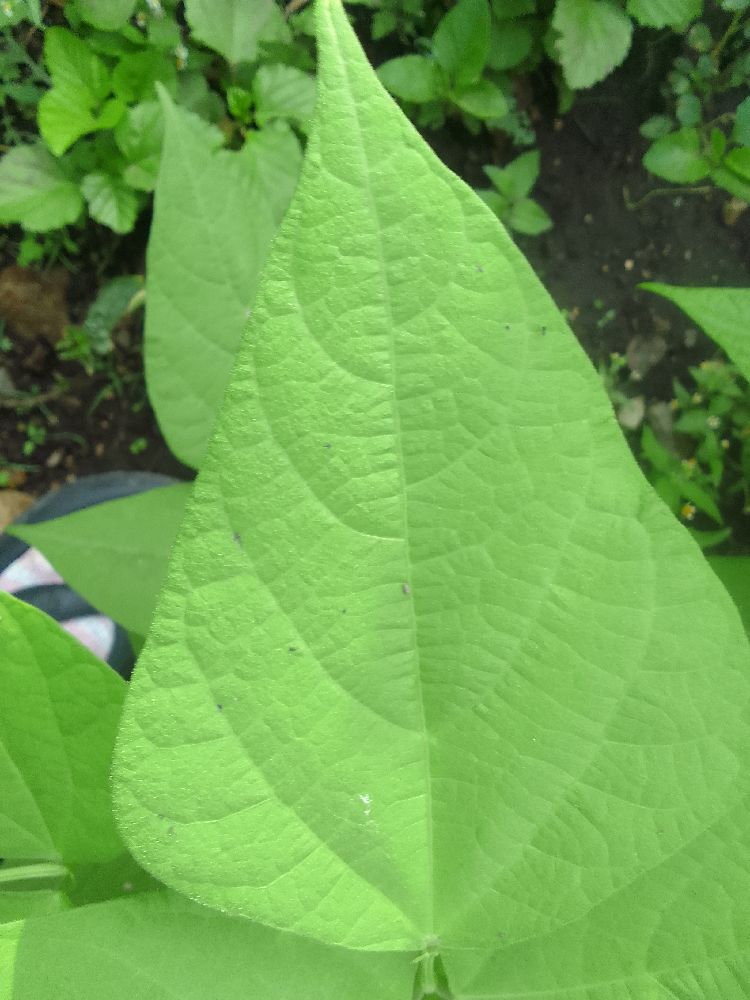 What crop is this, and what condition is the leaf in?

common bean, healthy
